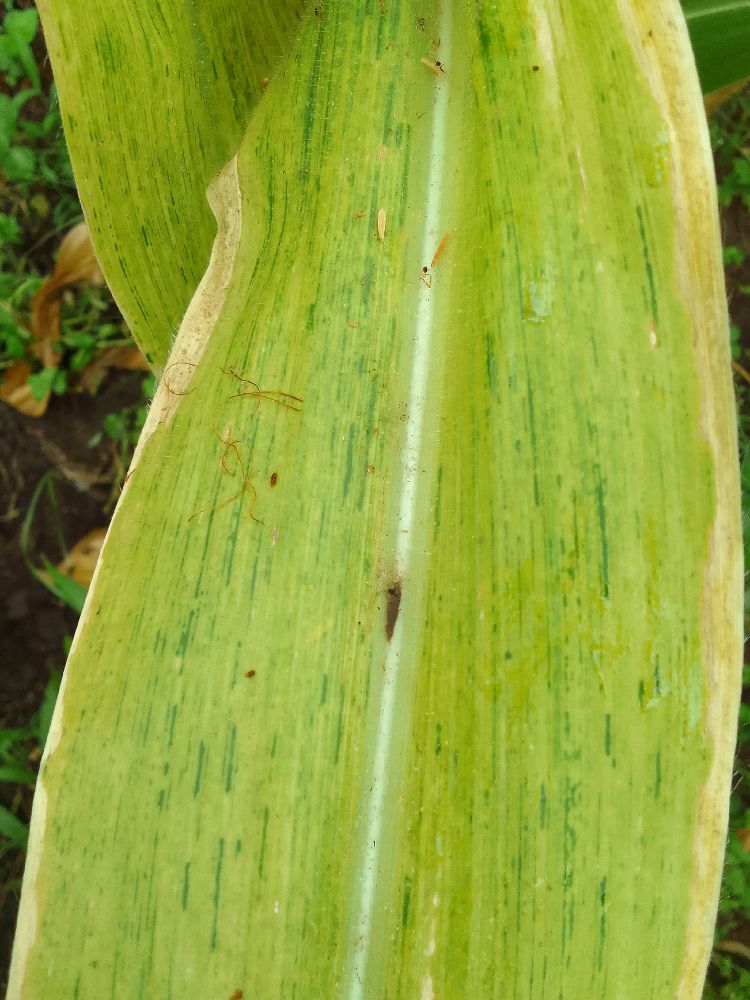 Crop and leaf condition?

maize, maize lethal necrosis
